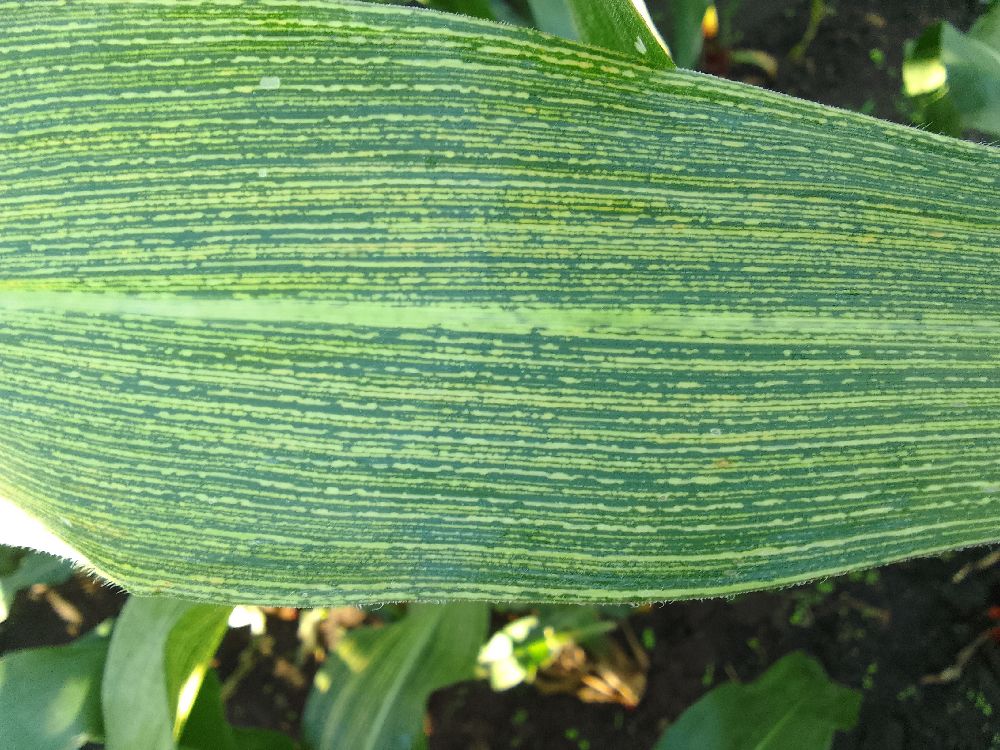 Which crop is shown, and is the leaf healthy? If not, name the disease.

maize, maize streak virus
